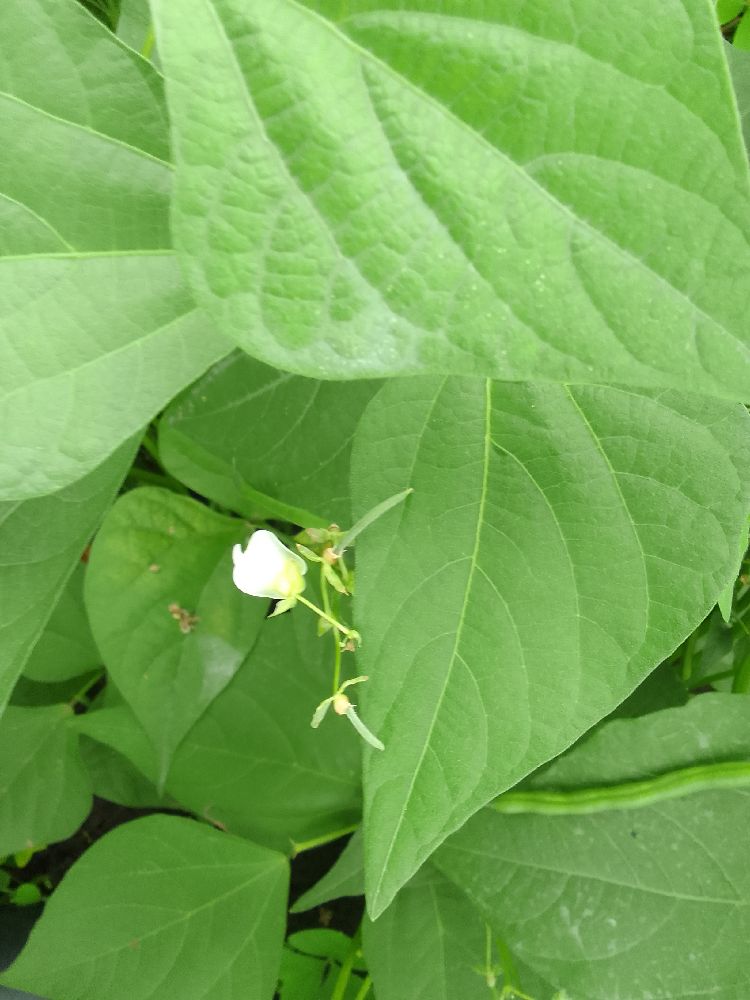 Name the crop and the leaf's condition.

common bean, healthy
